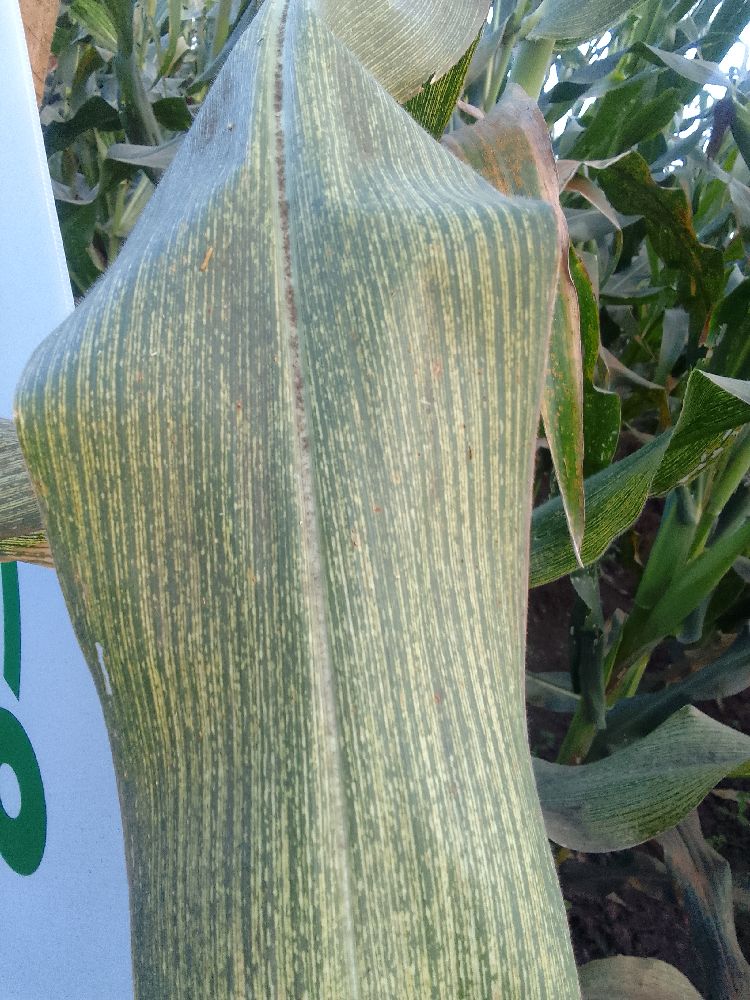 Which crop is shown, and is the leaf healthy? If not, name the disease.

maize, maize streak virus
